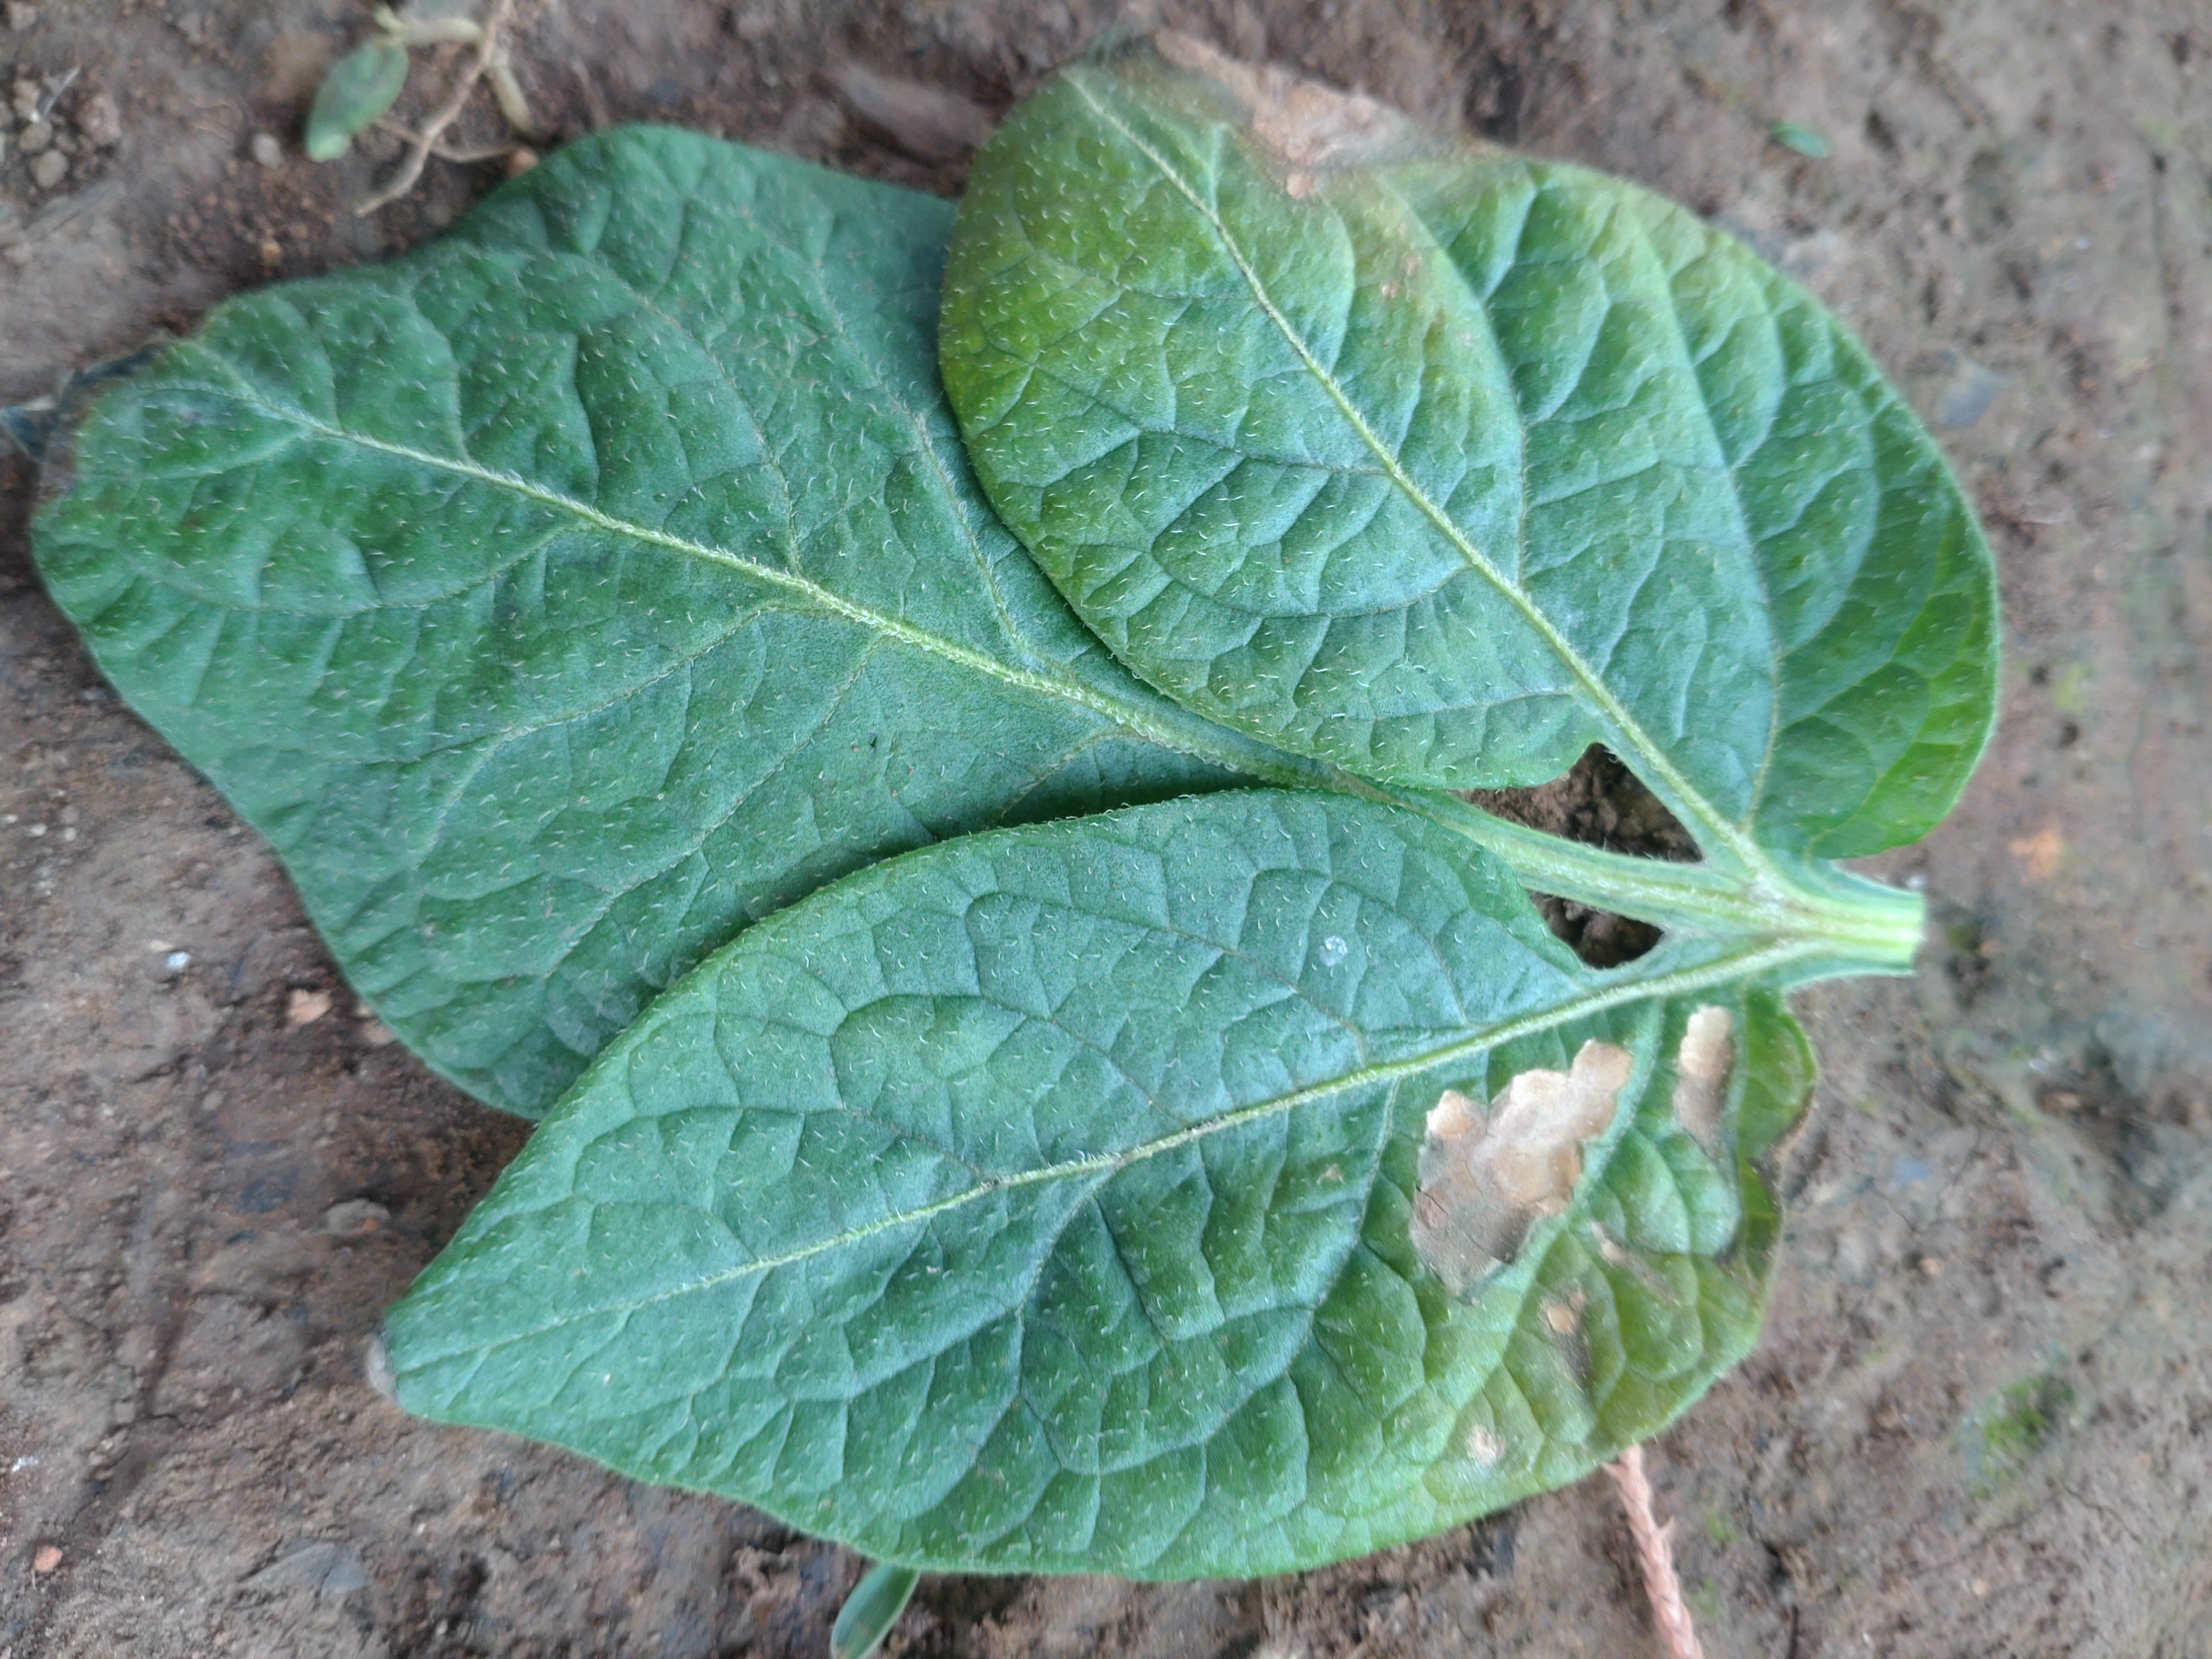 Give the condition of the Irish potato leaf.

early blight
